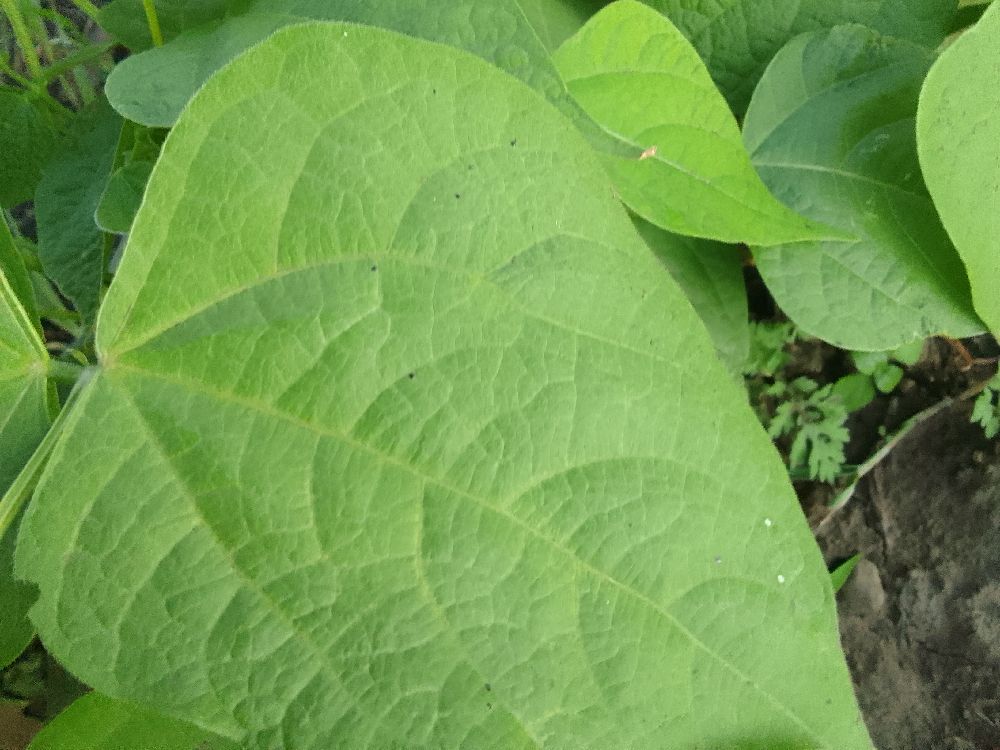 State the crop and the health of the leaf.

common bean, healthy
